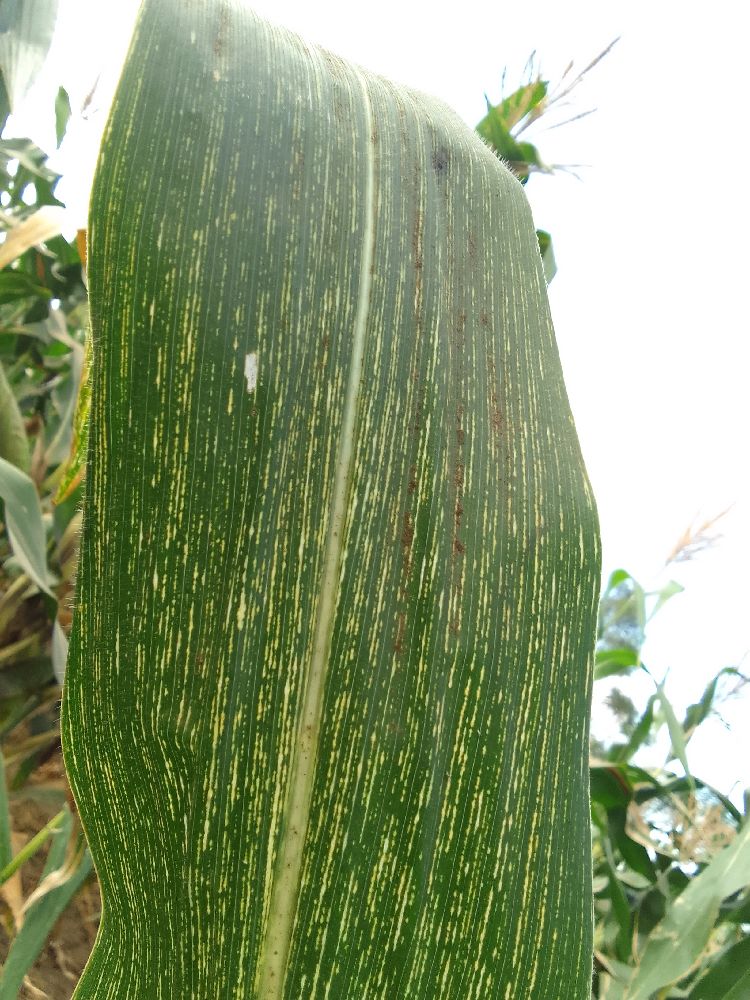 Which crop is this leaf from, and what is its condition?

maize, maize streak virus
